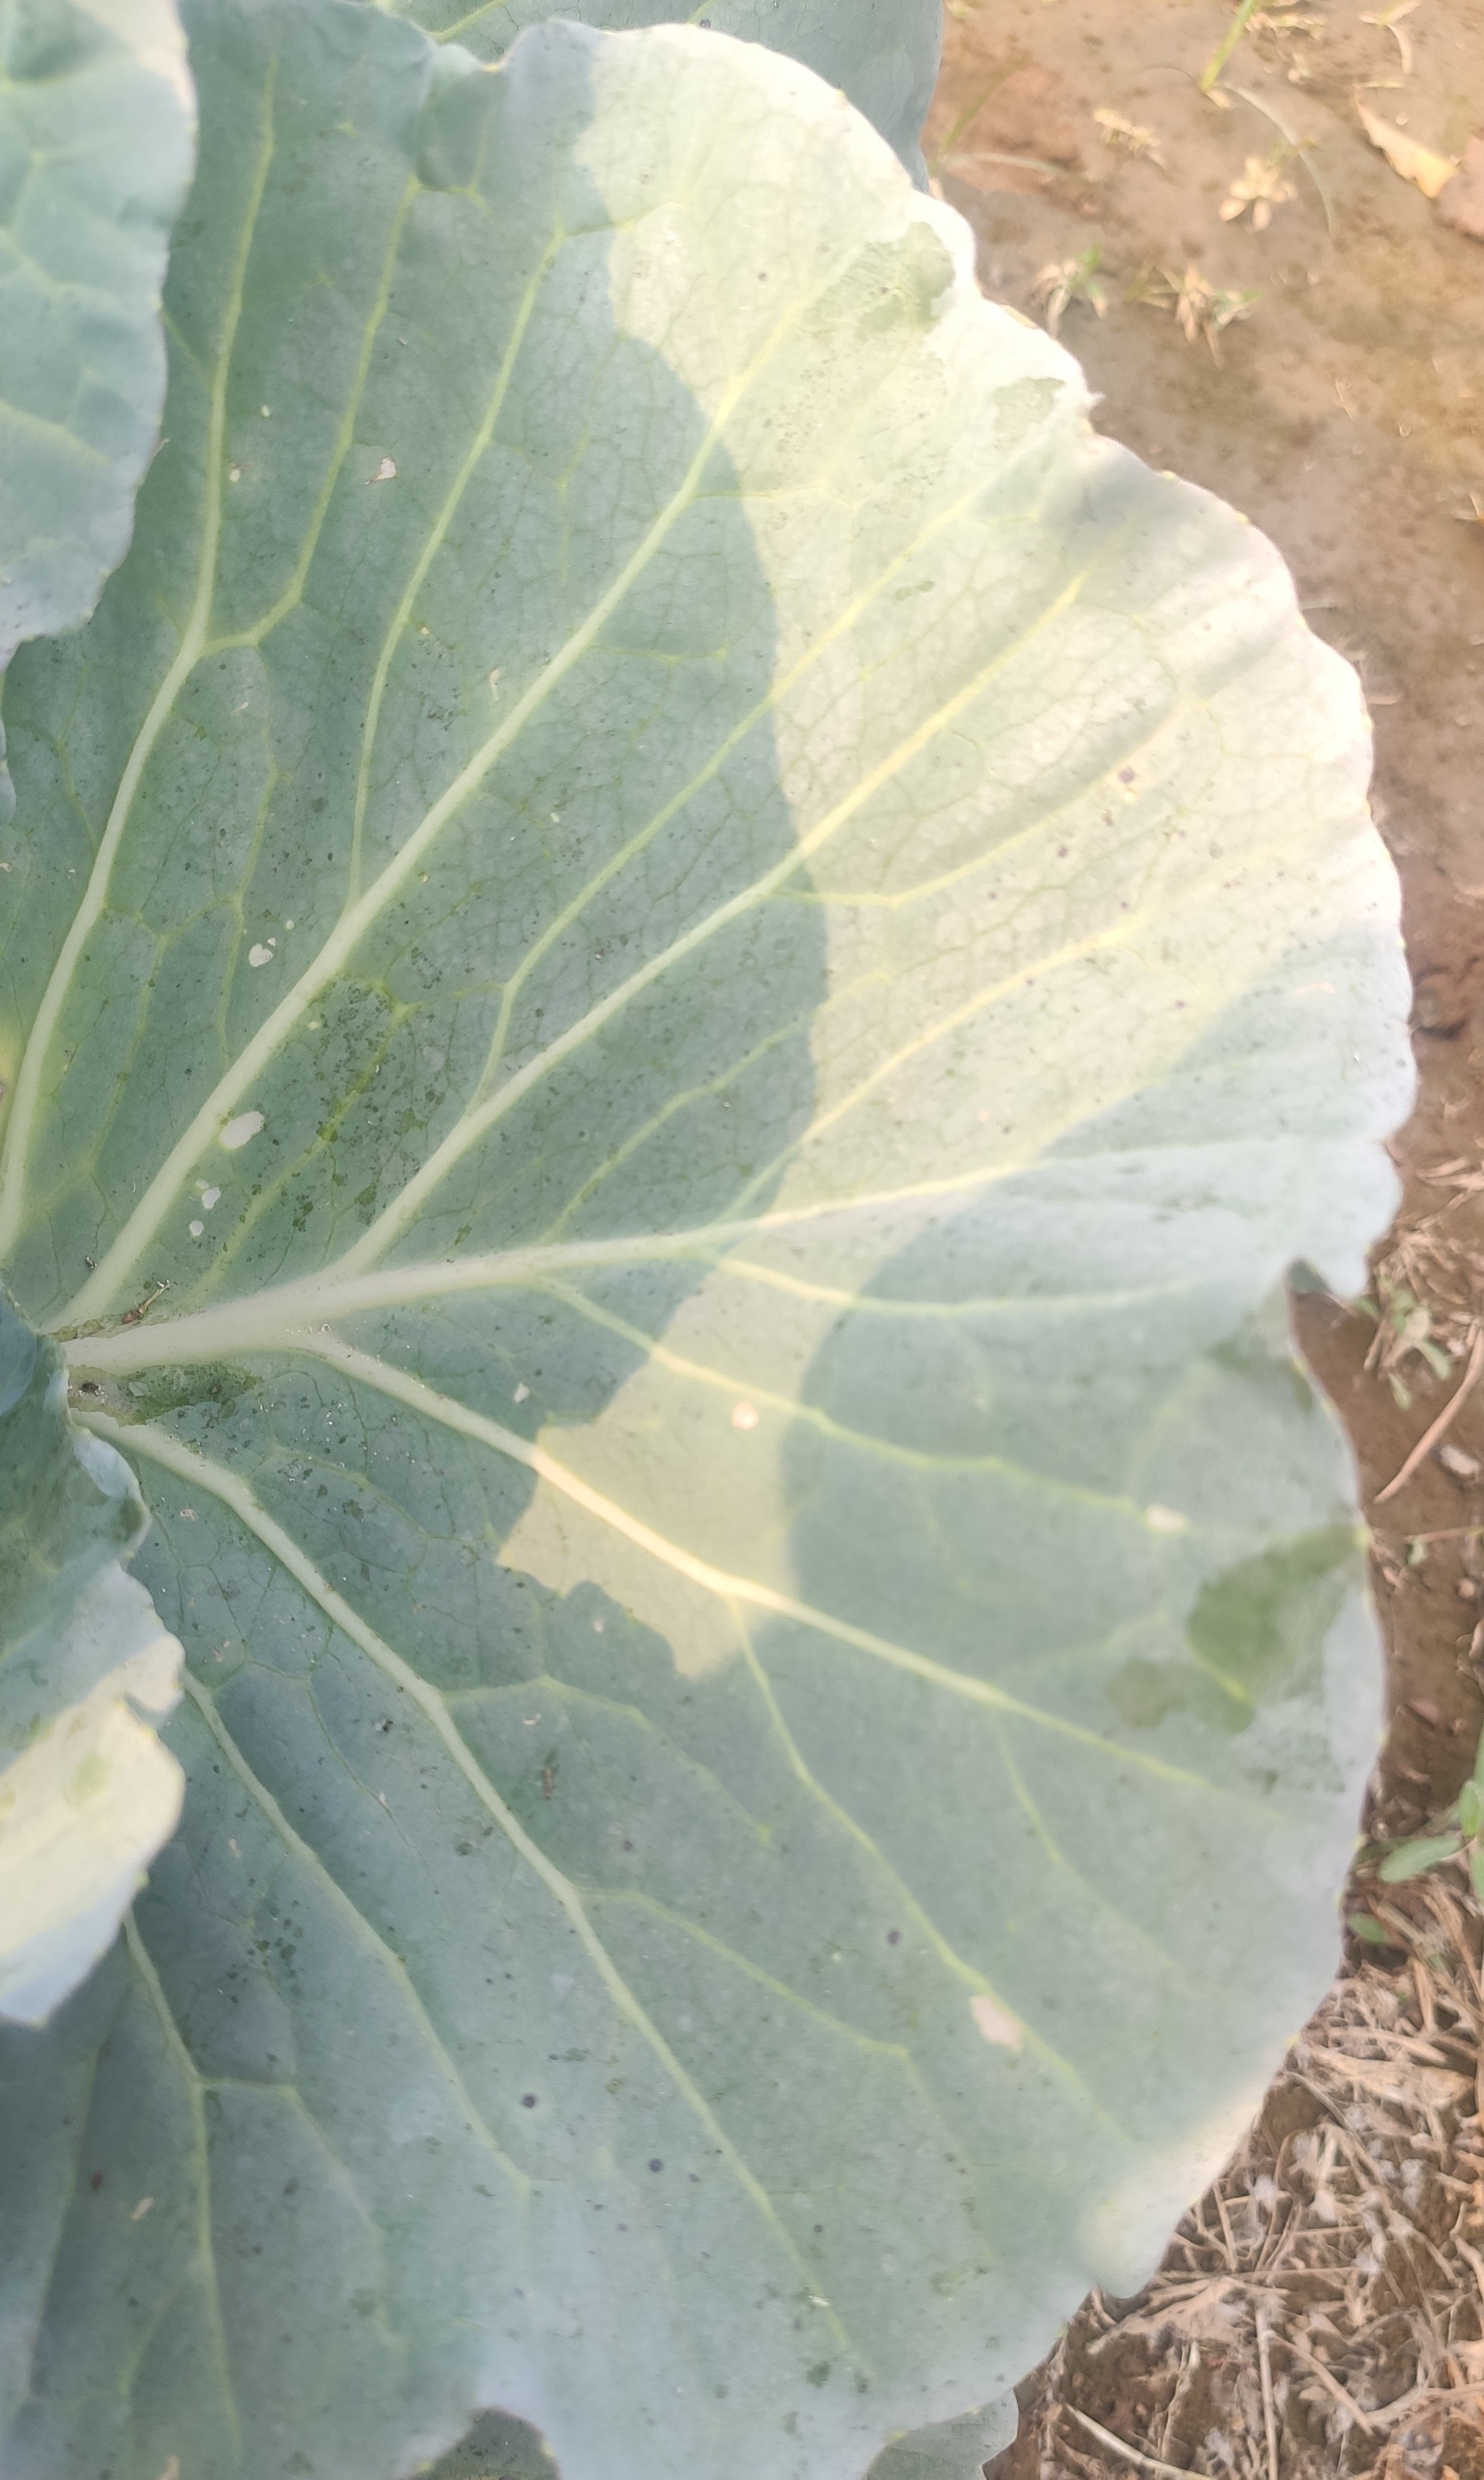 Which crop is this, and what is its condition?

cabbage, healthy
